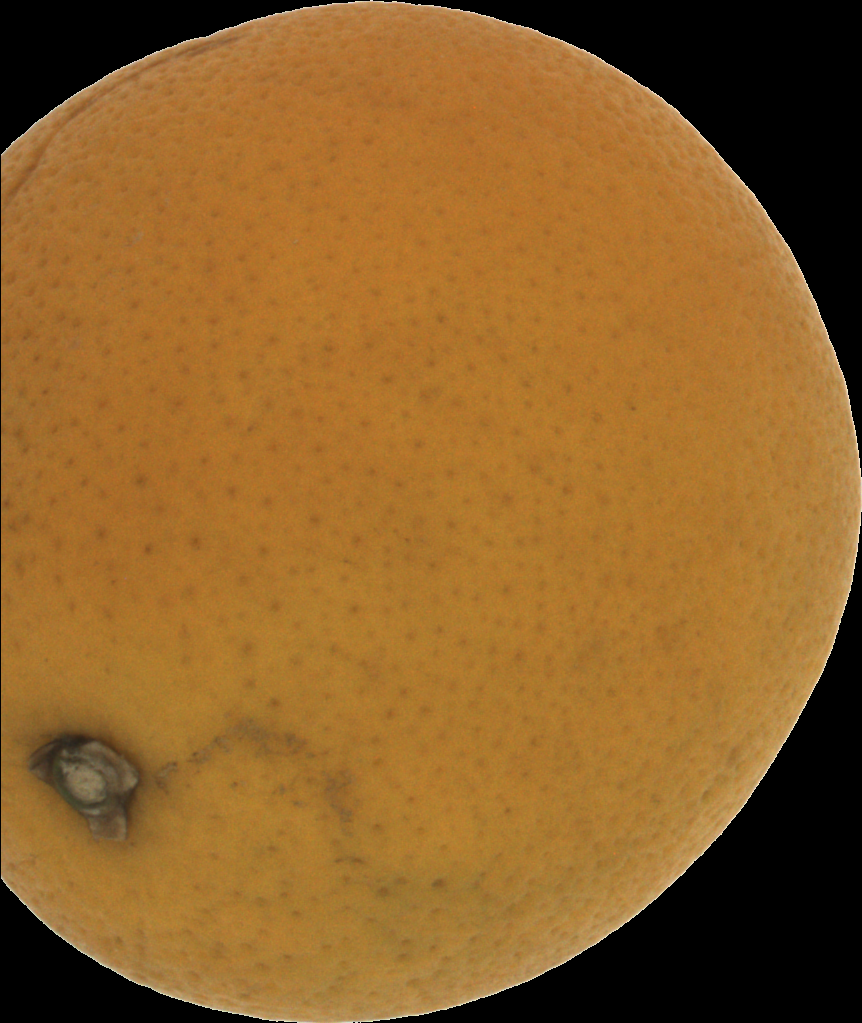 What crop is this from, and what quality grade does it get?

orange, bad
